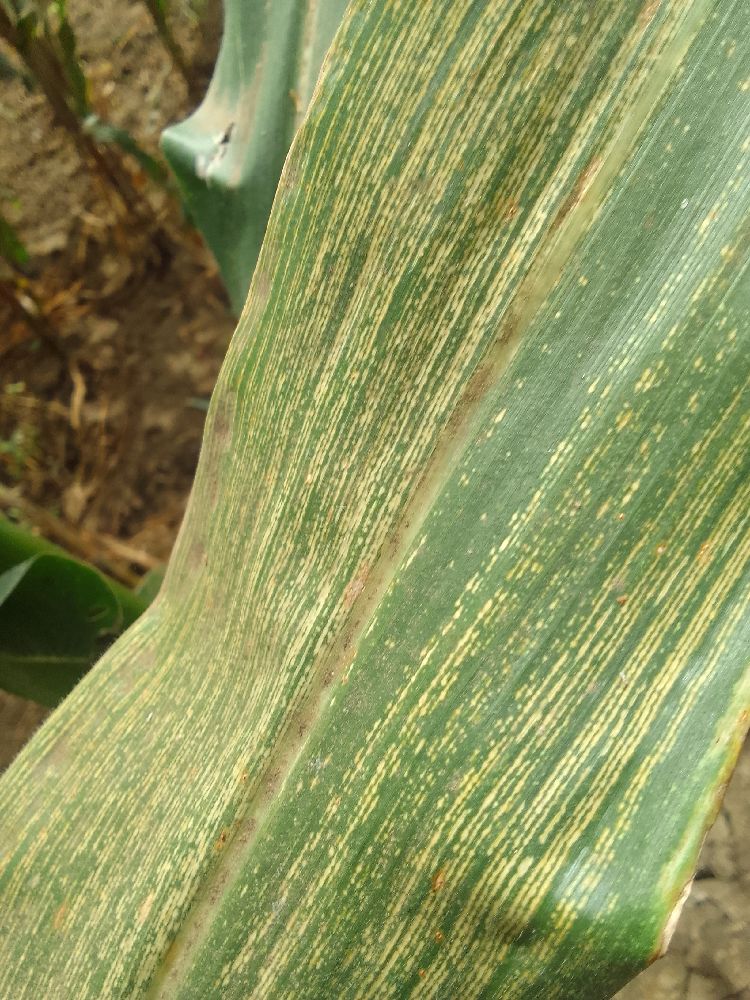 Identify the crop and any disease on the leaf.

maize, maize streak virus
